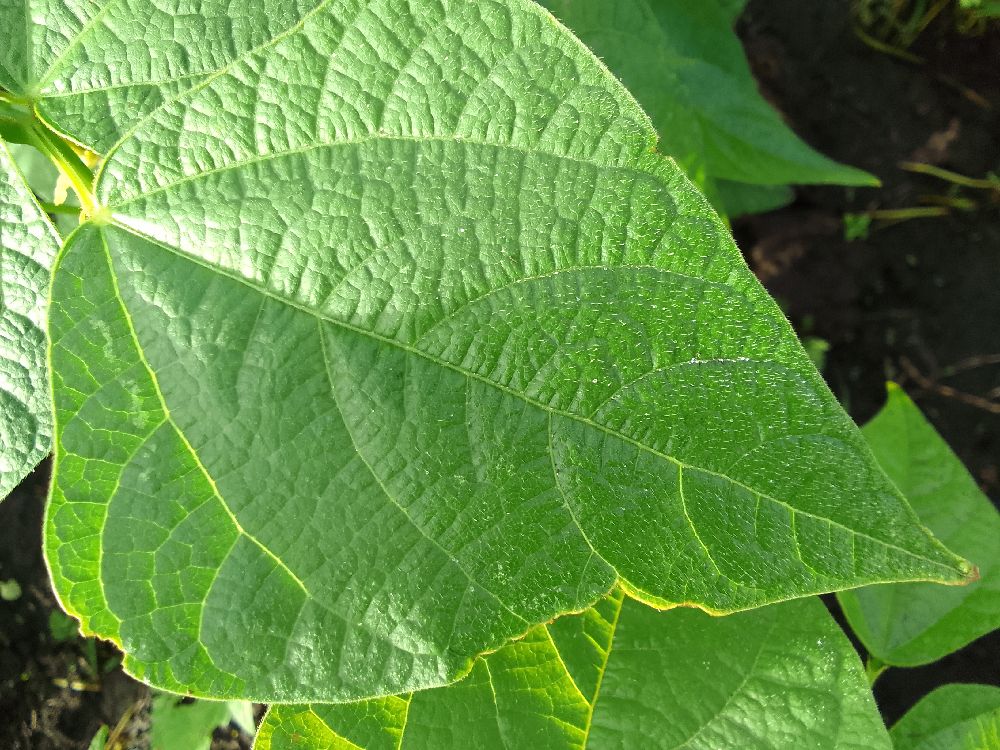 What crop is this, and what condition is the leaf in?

common bean, healthy
